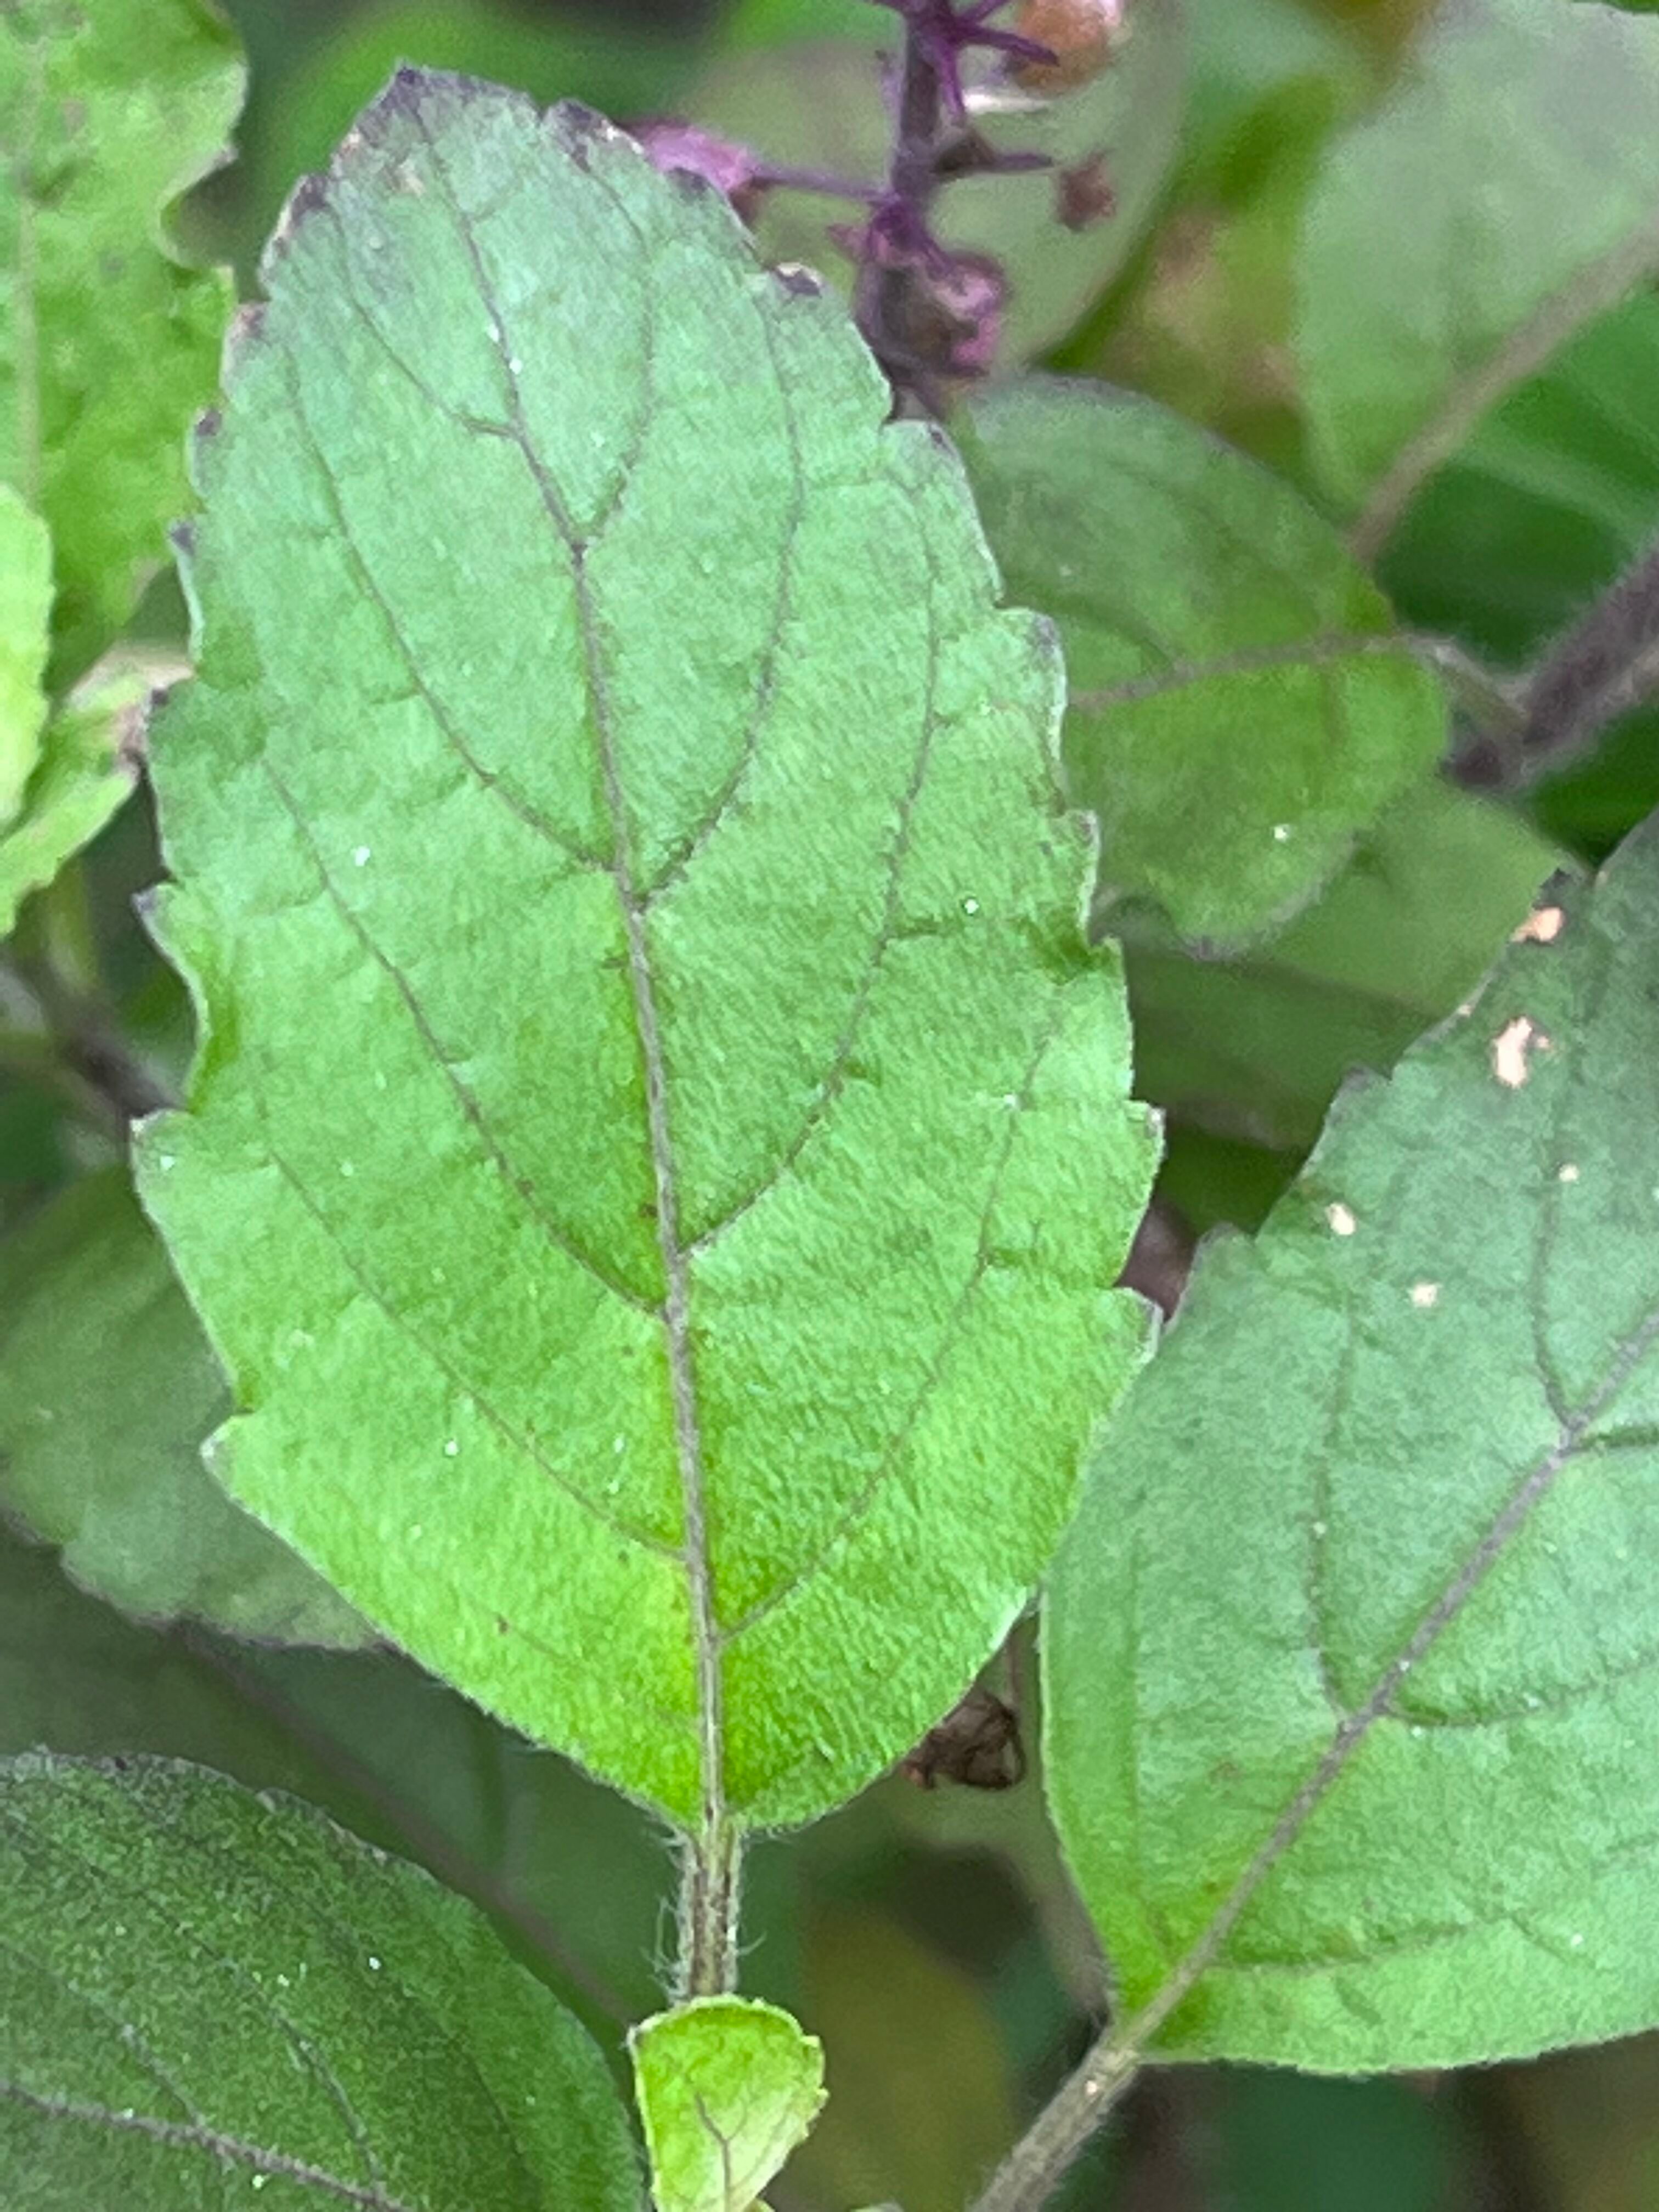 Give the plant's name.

tulshi
